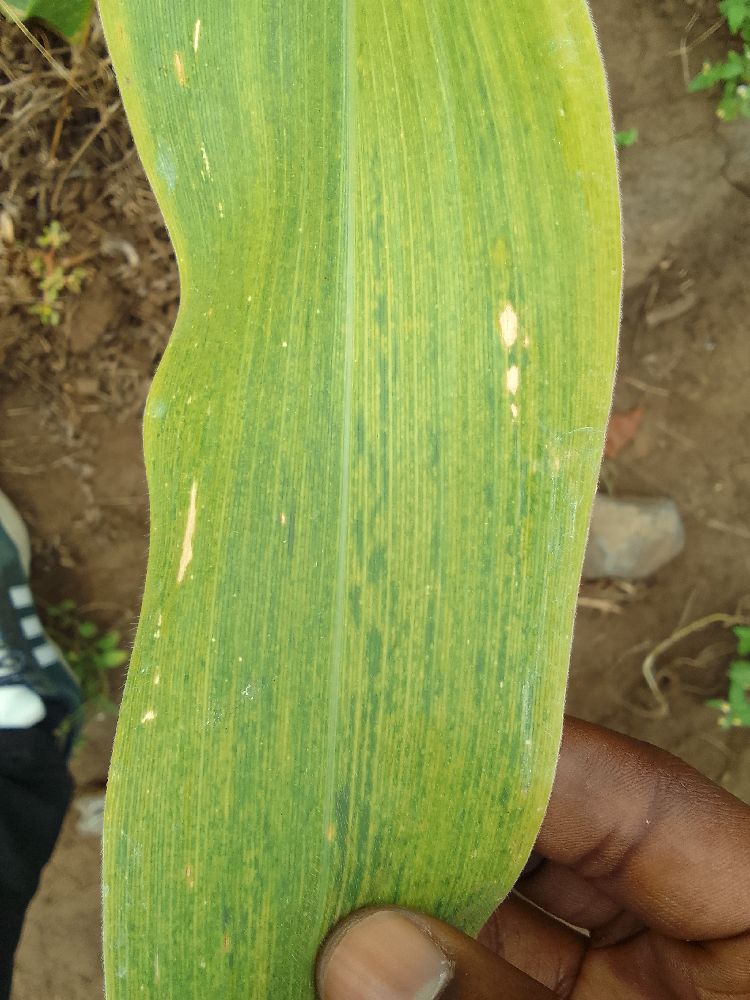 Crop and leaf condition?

maize, maize lethal necrosis
